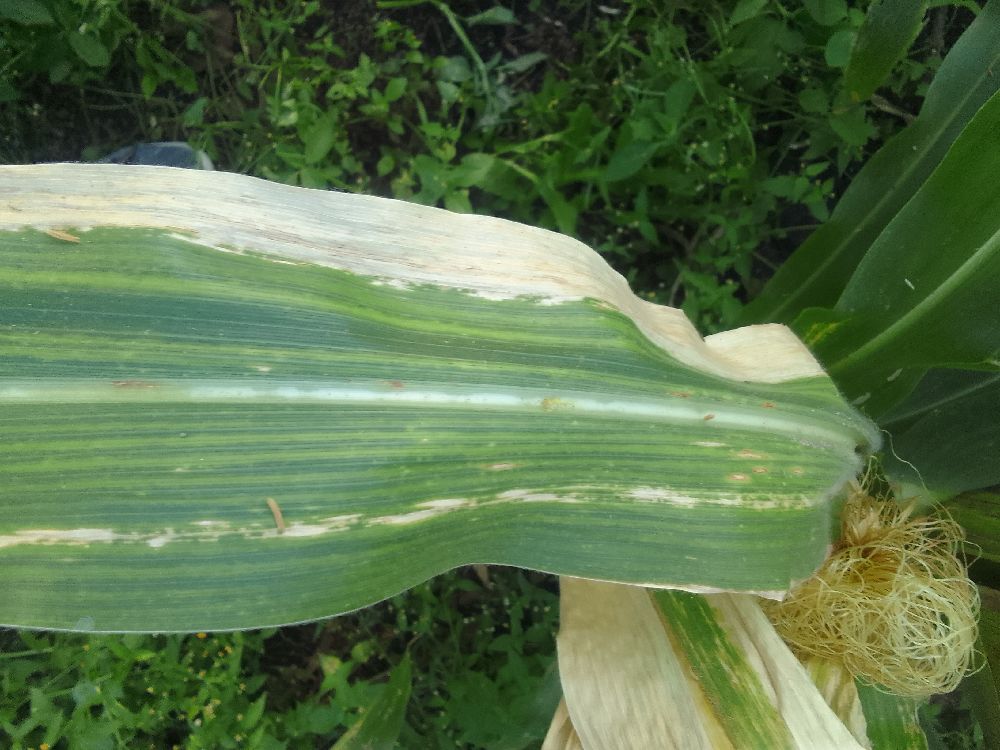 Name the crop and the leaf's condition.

maize, maize lethal necrosis
